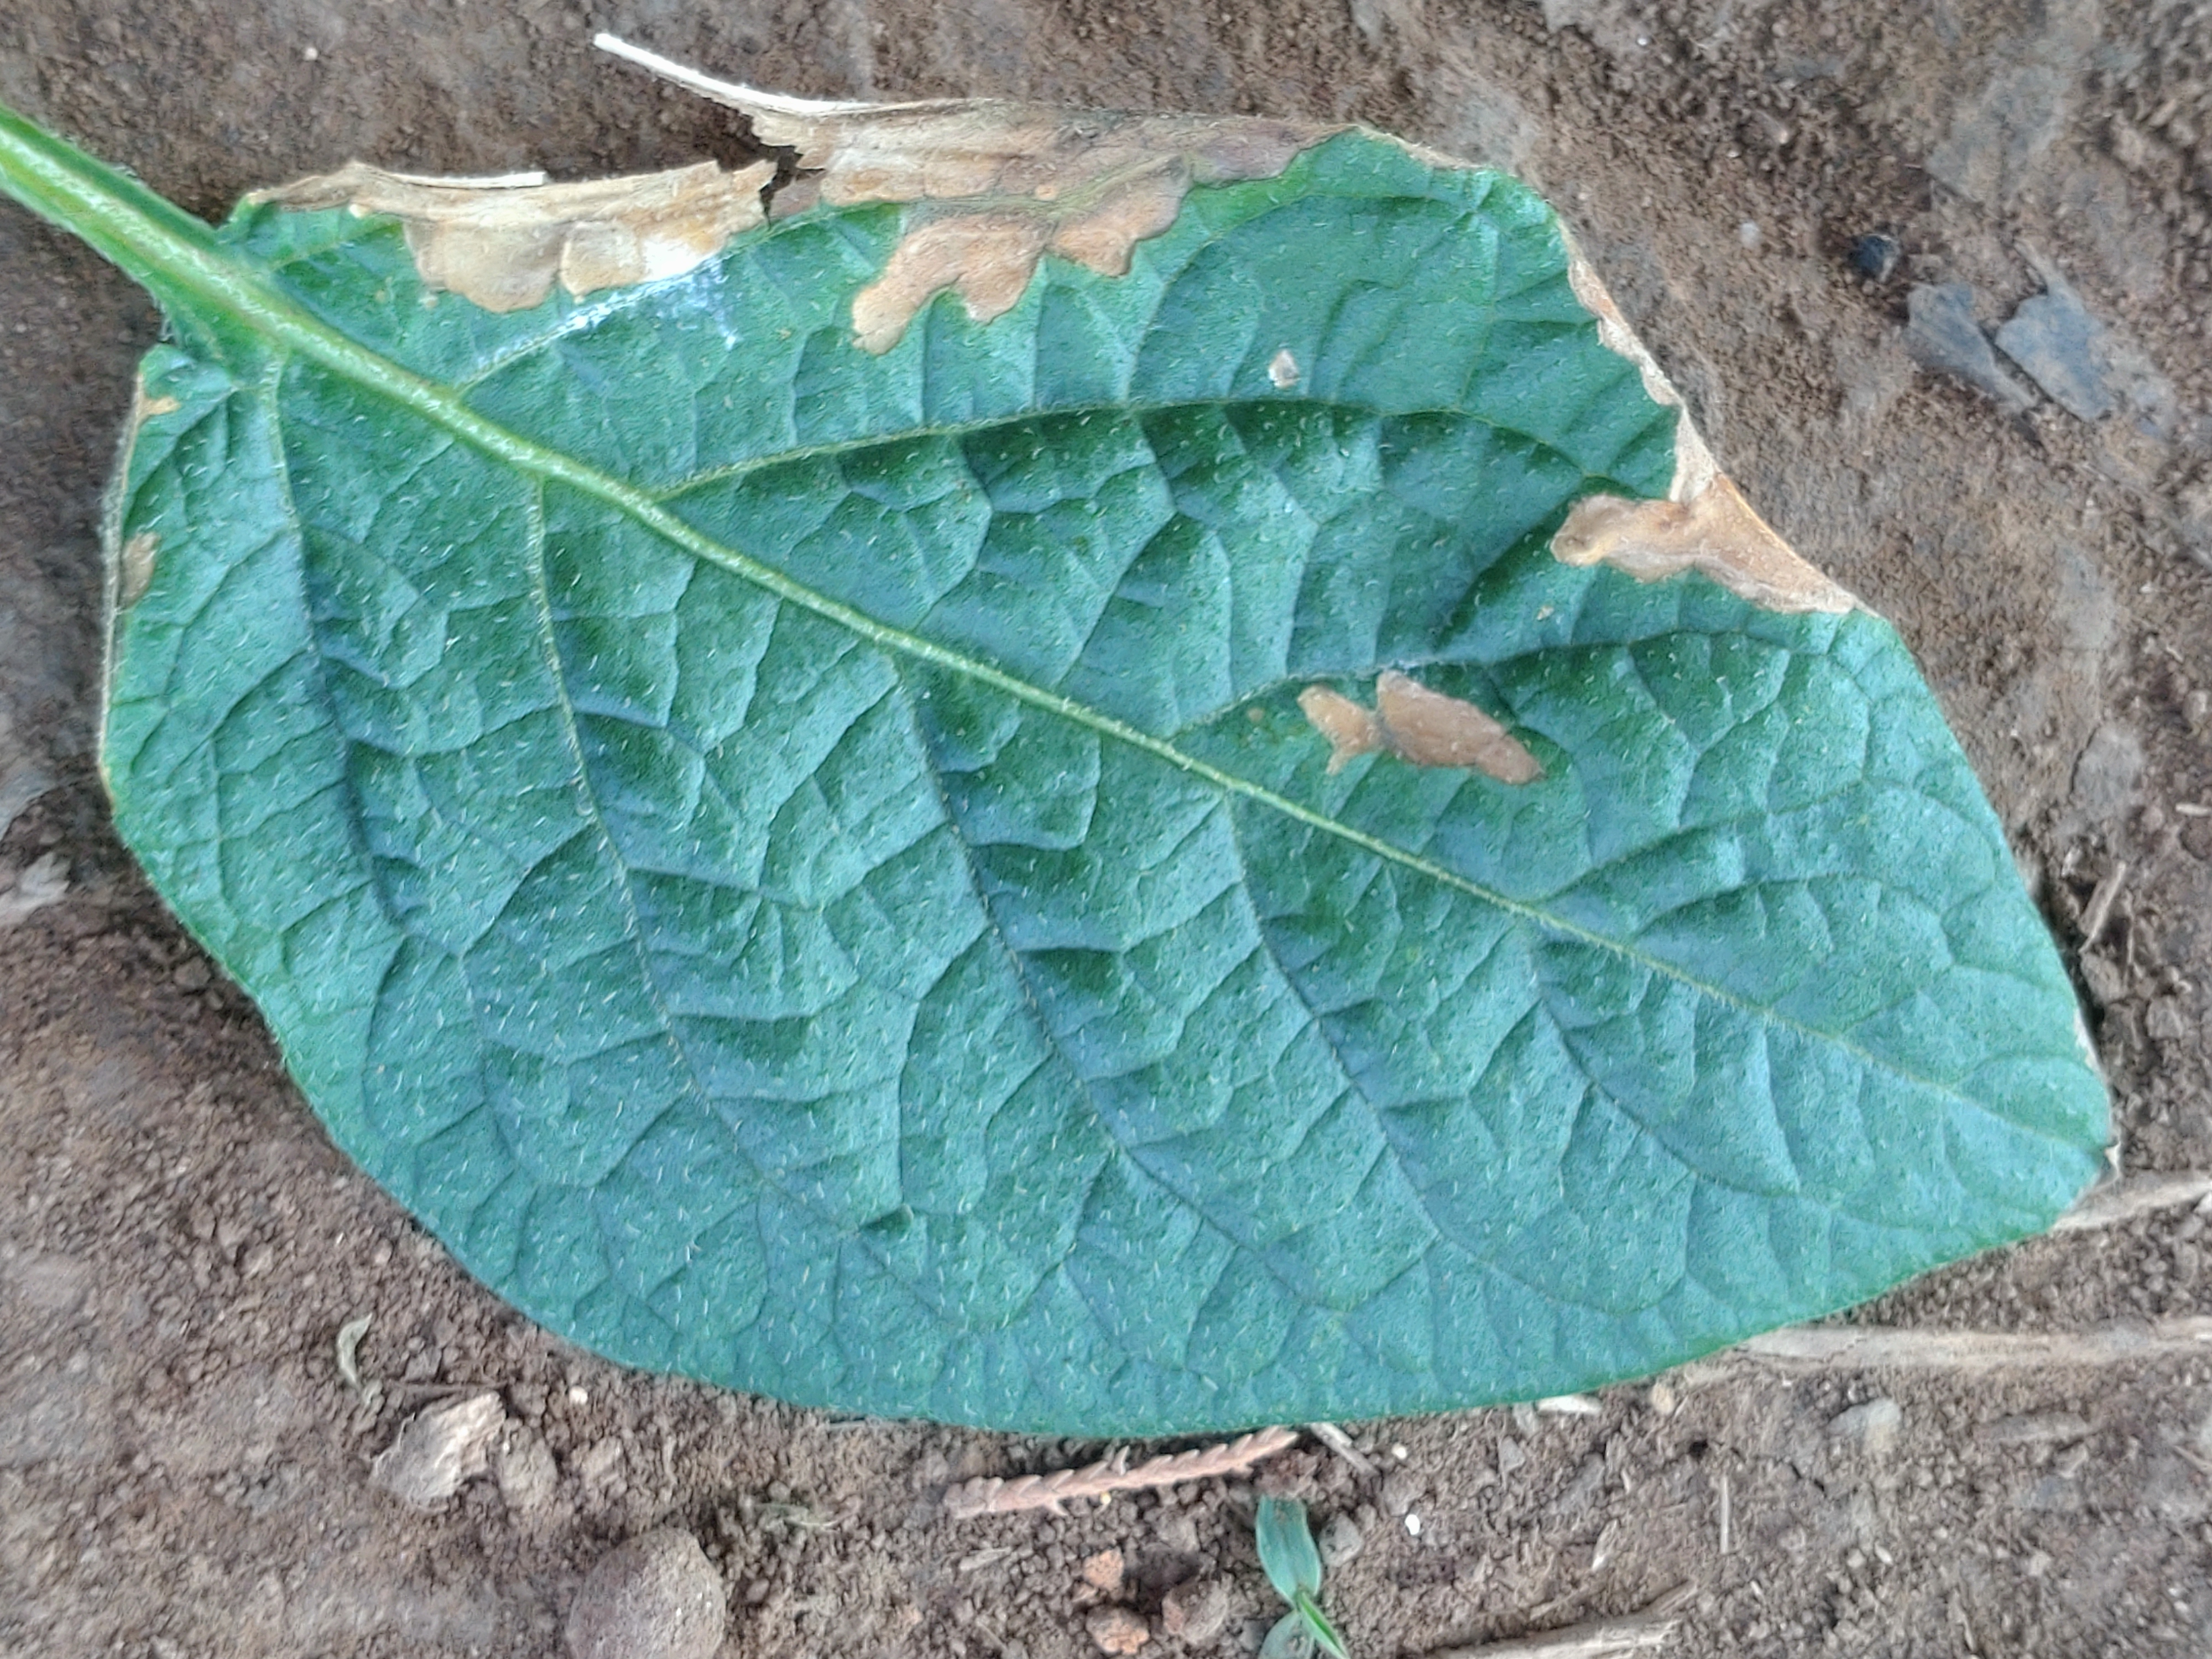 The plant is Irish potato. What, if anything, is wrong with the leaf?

early blight
